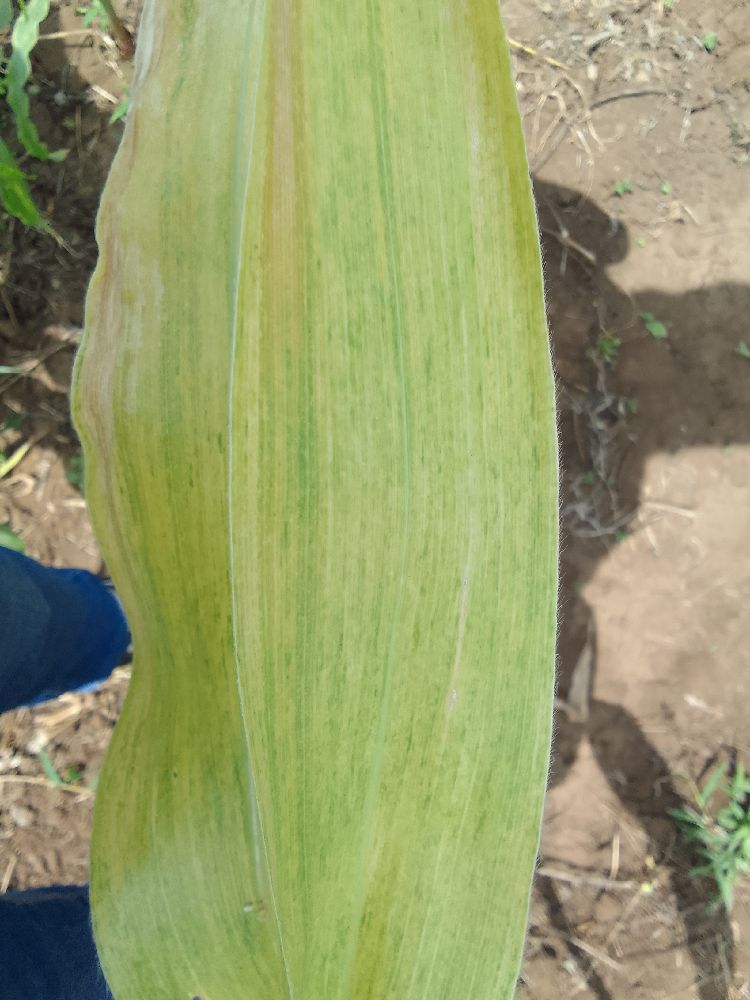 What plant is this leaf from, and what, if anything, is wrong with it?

maize, maize lethal necrosis
